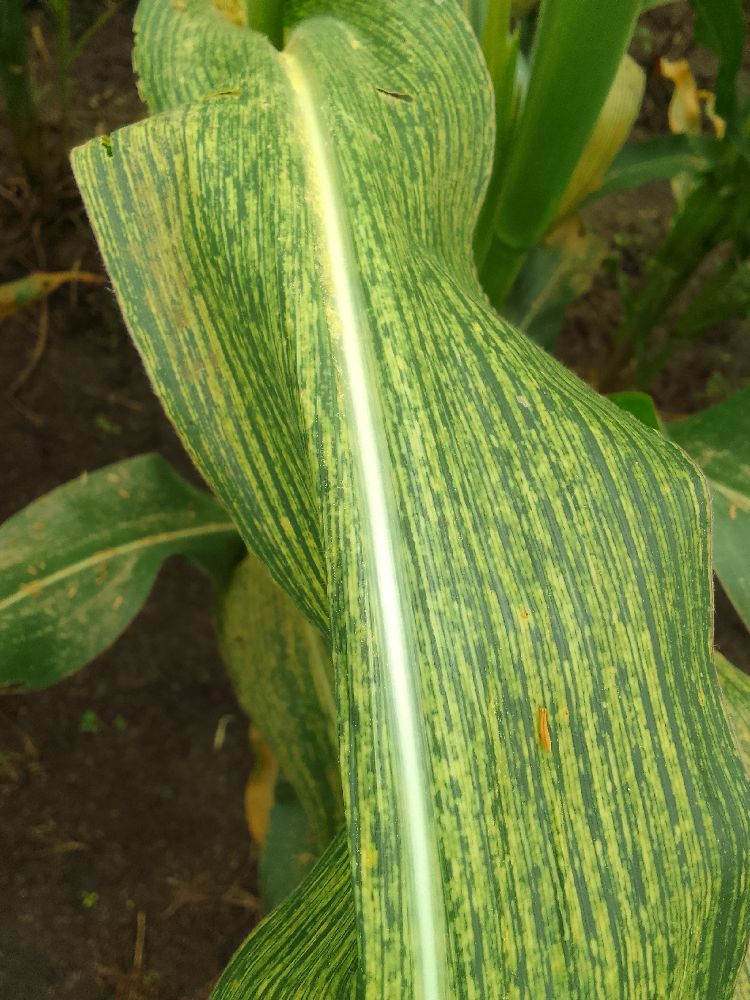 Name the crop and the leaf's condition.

maize, maize streak virus
